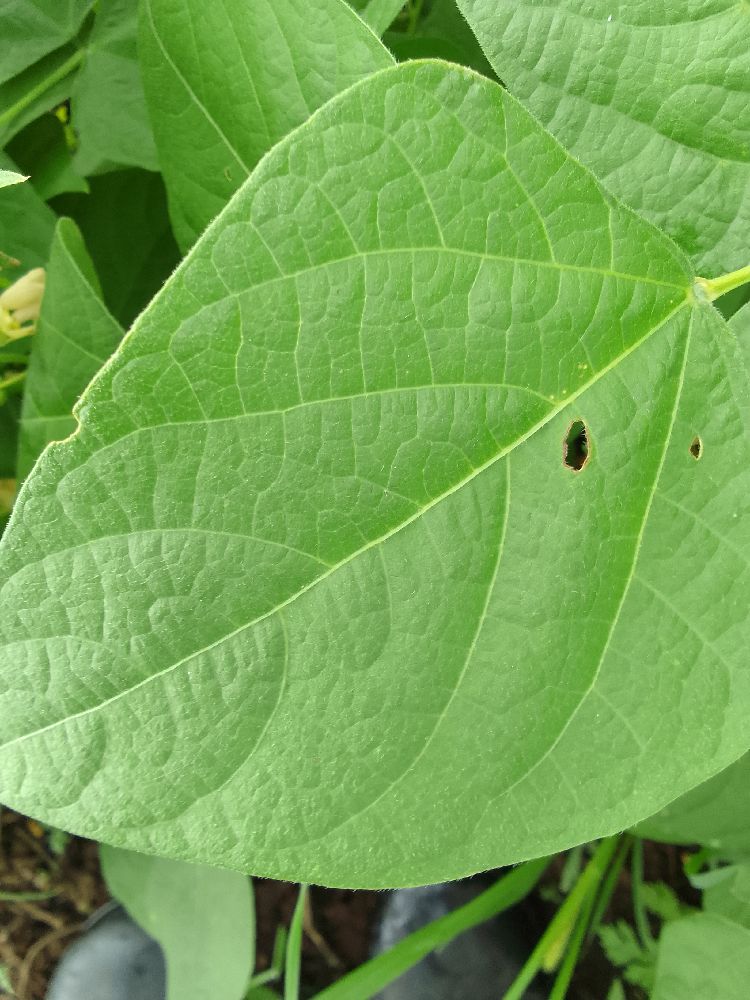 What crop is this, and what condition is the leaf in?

common bean, healthy
